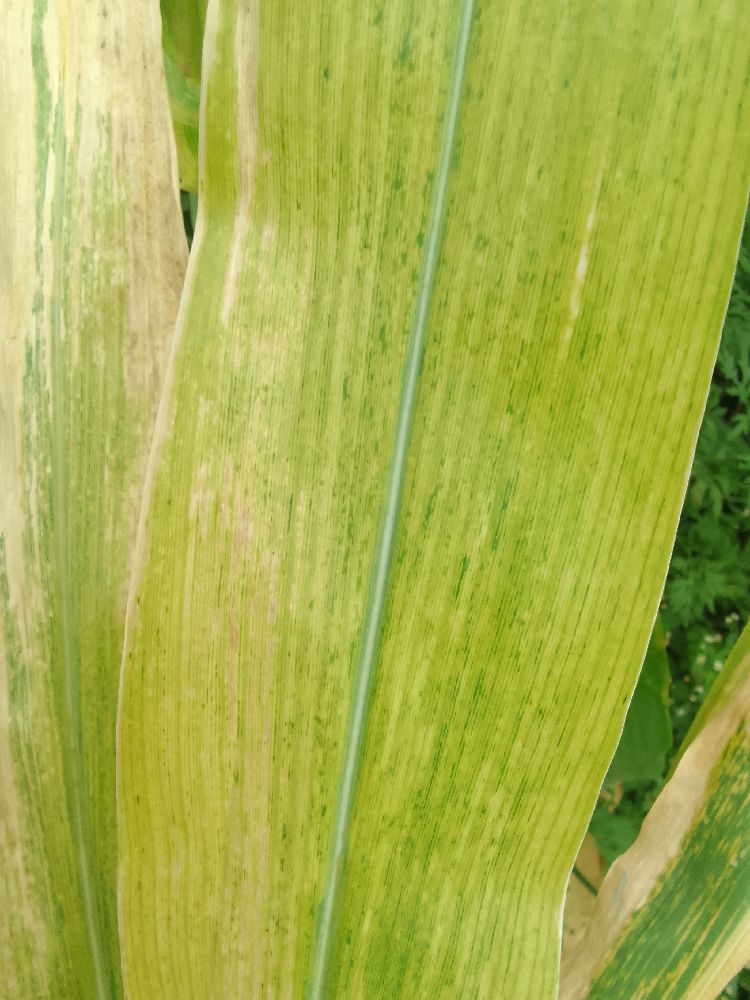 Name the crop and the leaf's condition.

maize, maize lethal necrosis
